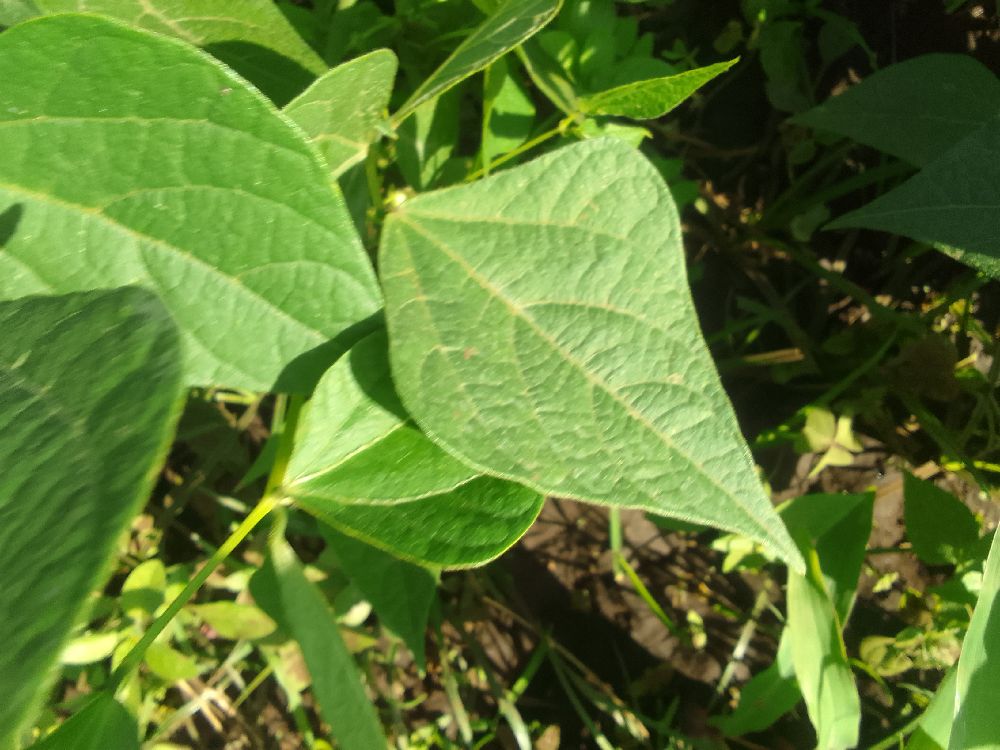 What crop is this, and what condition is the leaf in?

common bean, healthy
